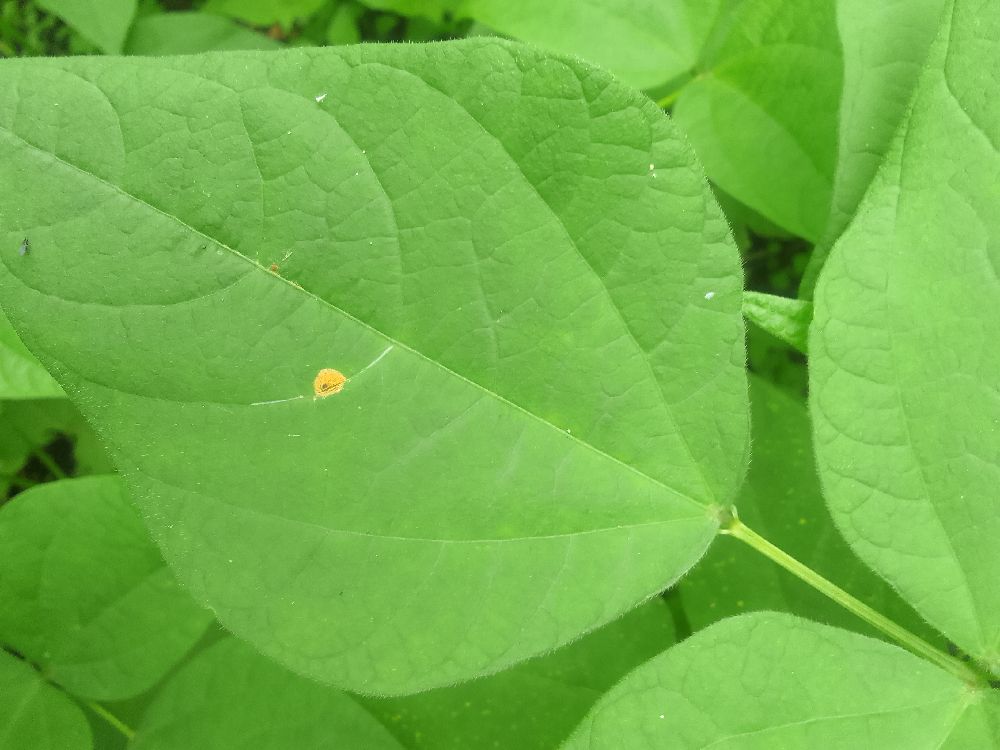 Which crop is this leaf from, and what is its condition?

common bean, healthy
